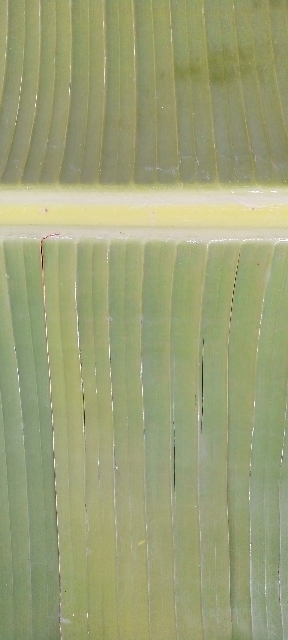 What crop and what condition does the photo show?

banana, healthy
